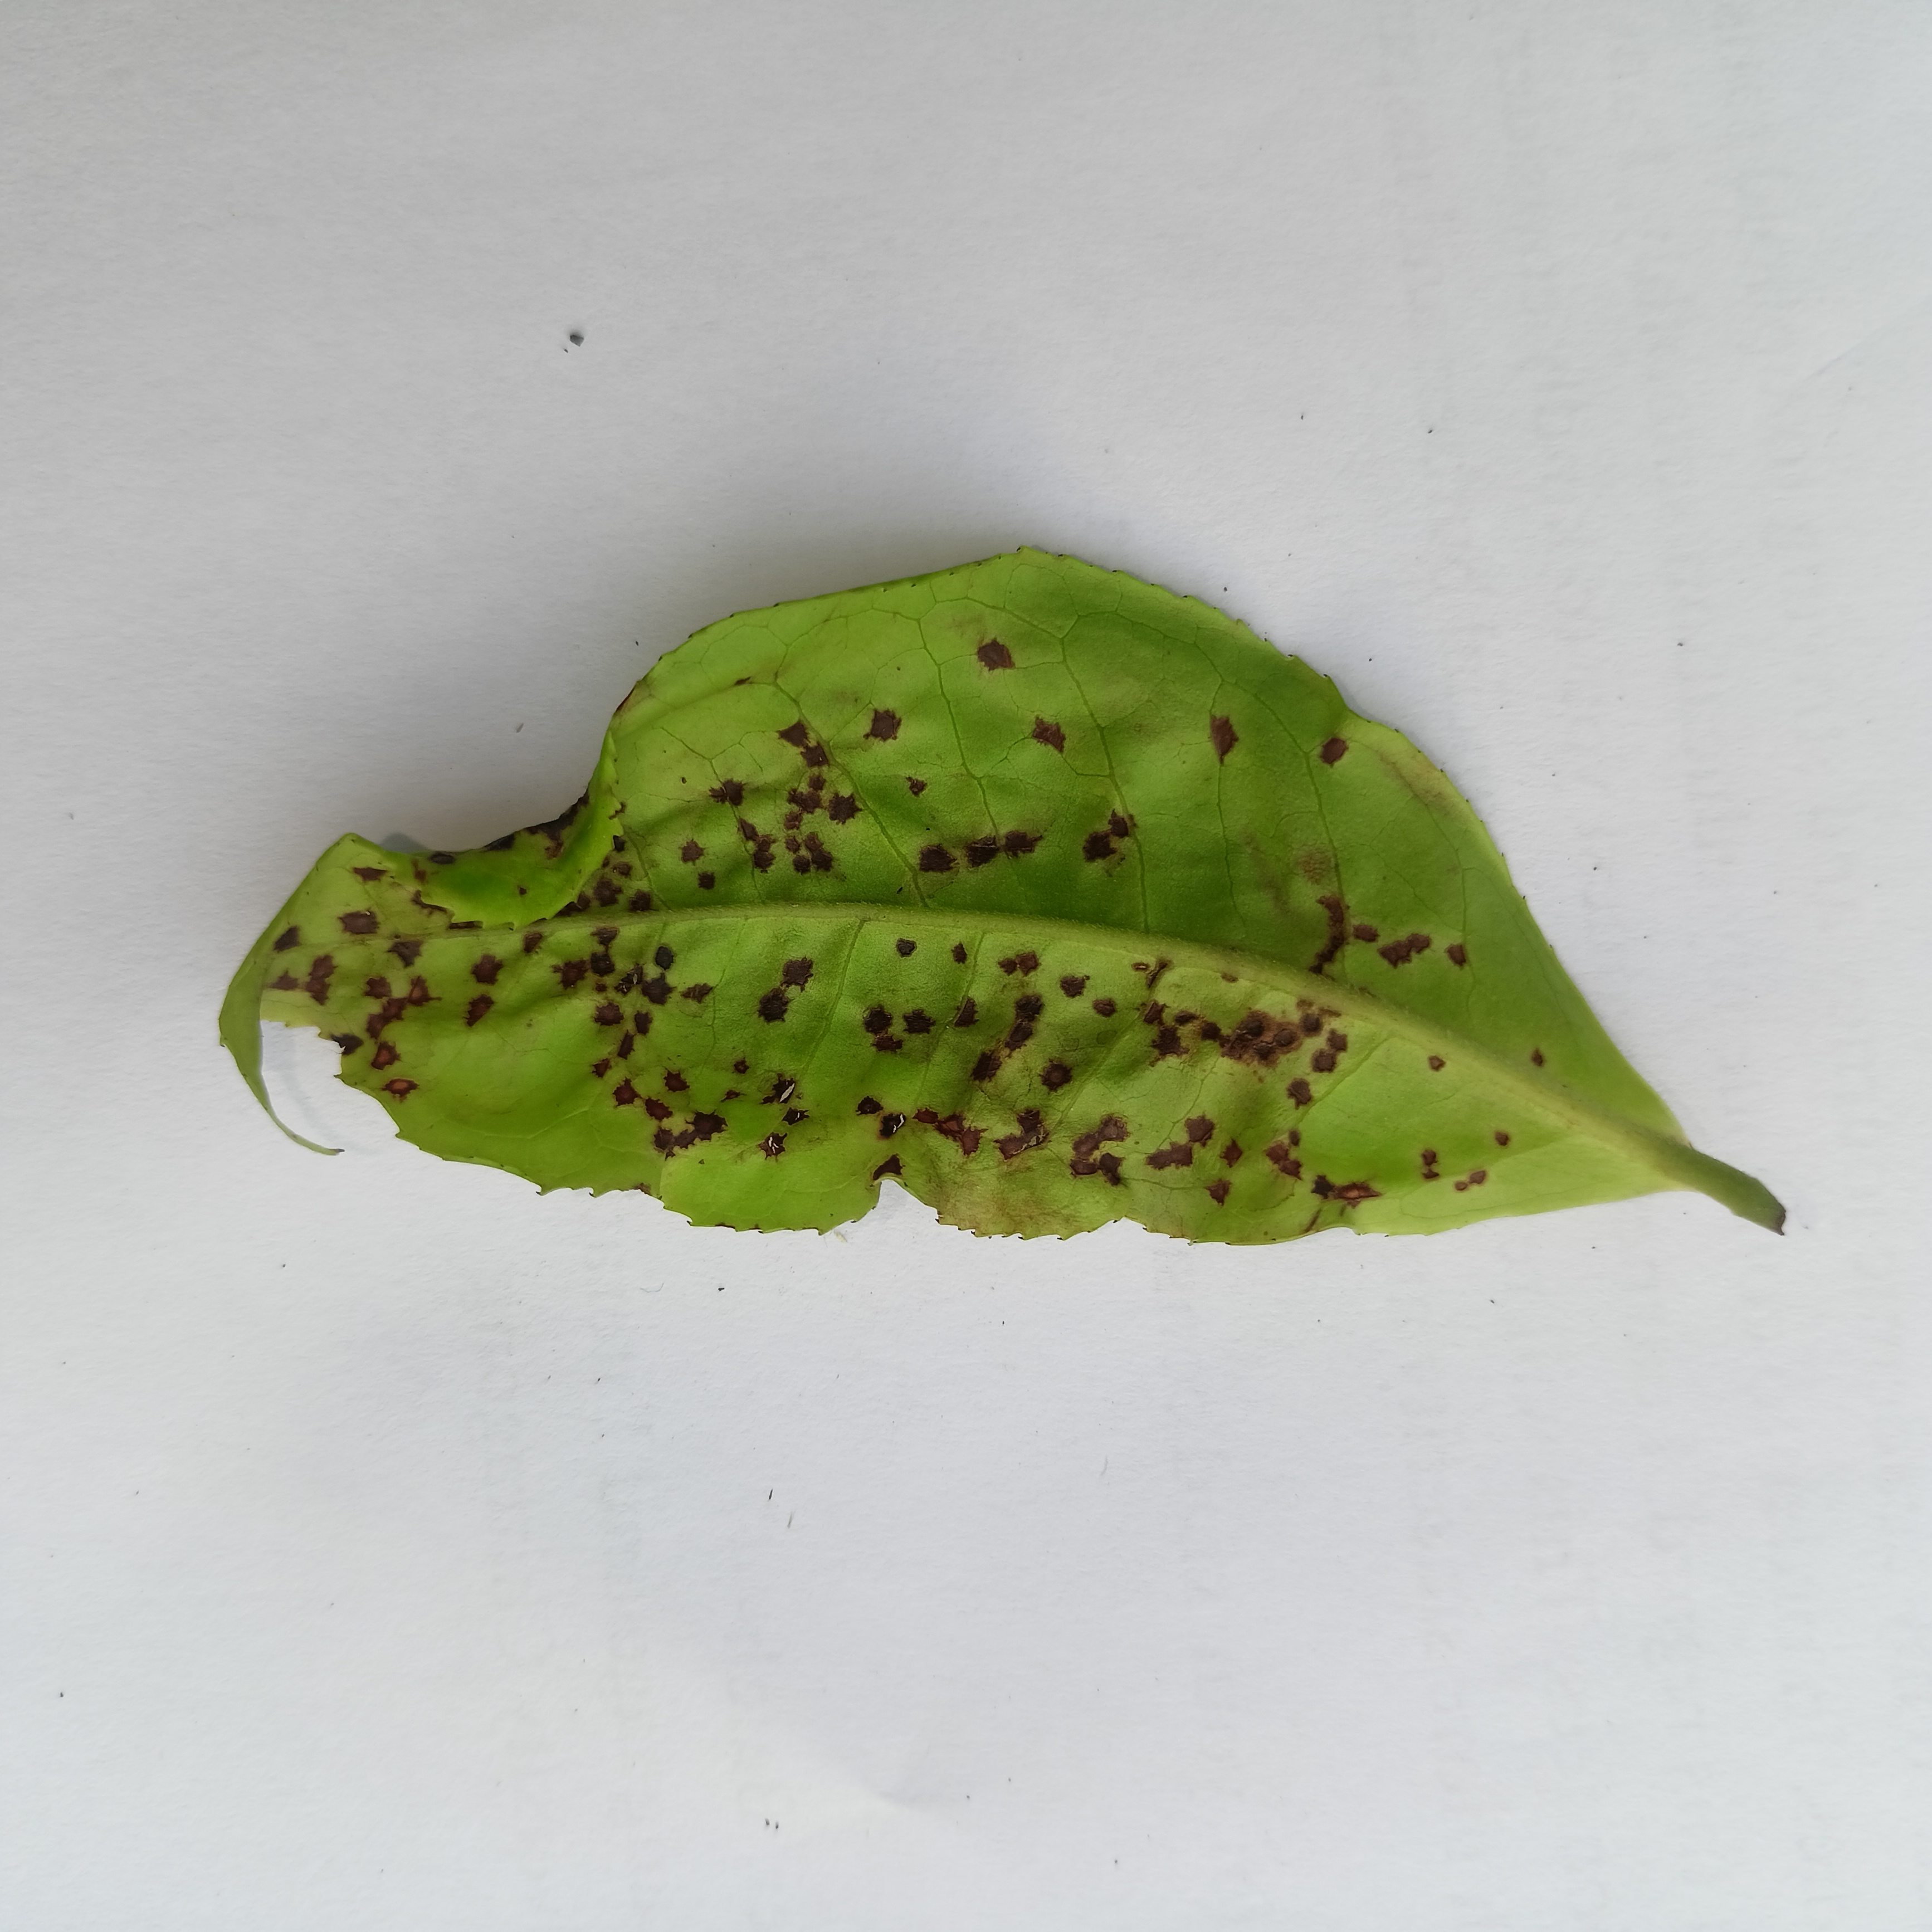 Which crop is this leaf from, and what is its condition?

tea, helopeltis
